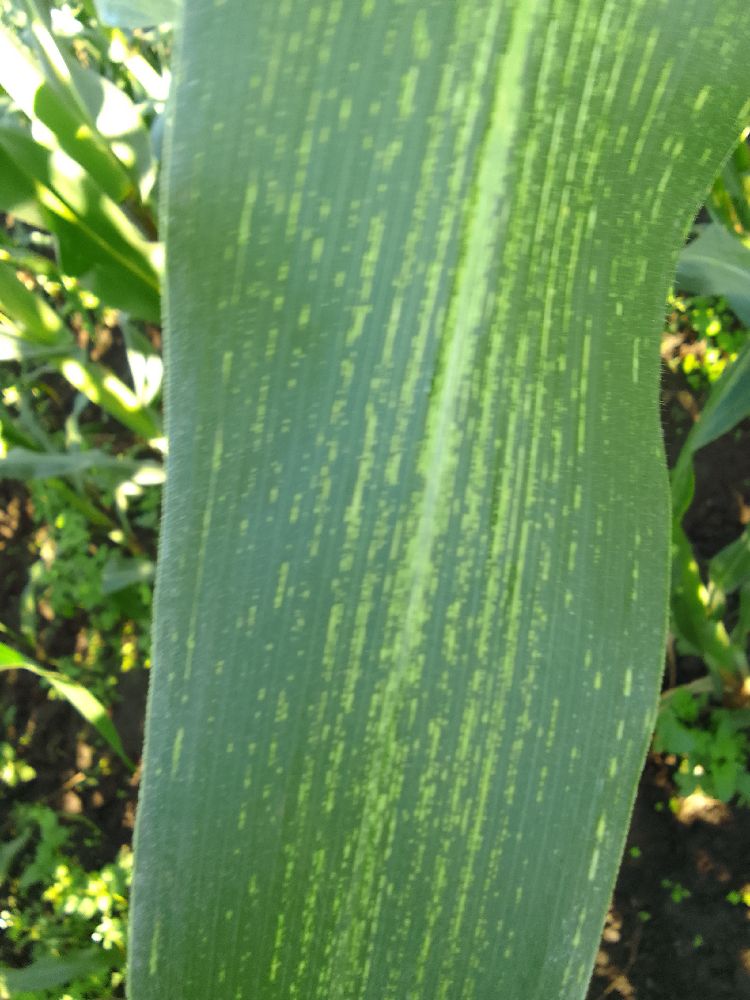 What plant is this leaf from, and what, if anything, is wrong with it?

maize, maize streak virus
